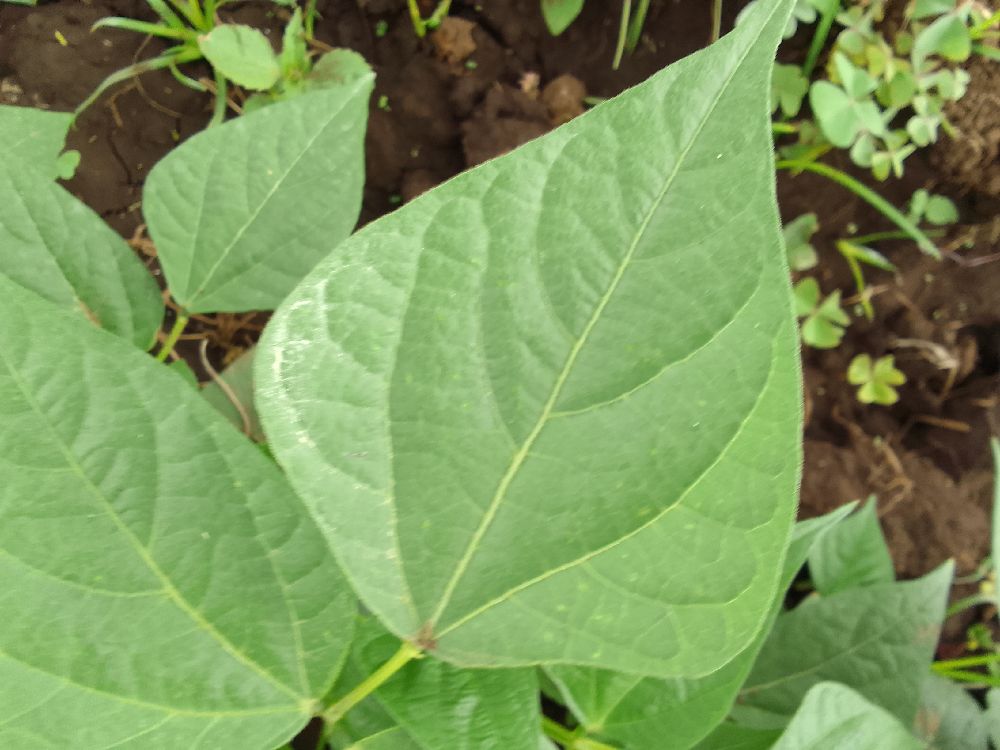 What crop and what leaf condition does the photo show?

common bean, healthy
